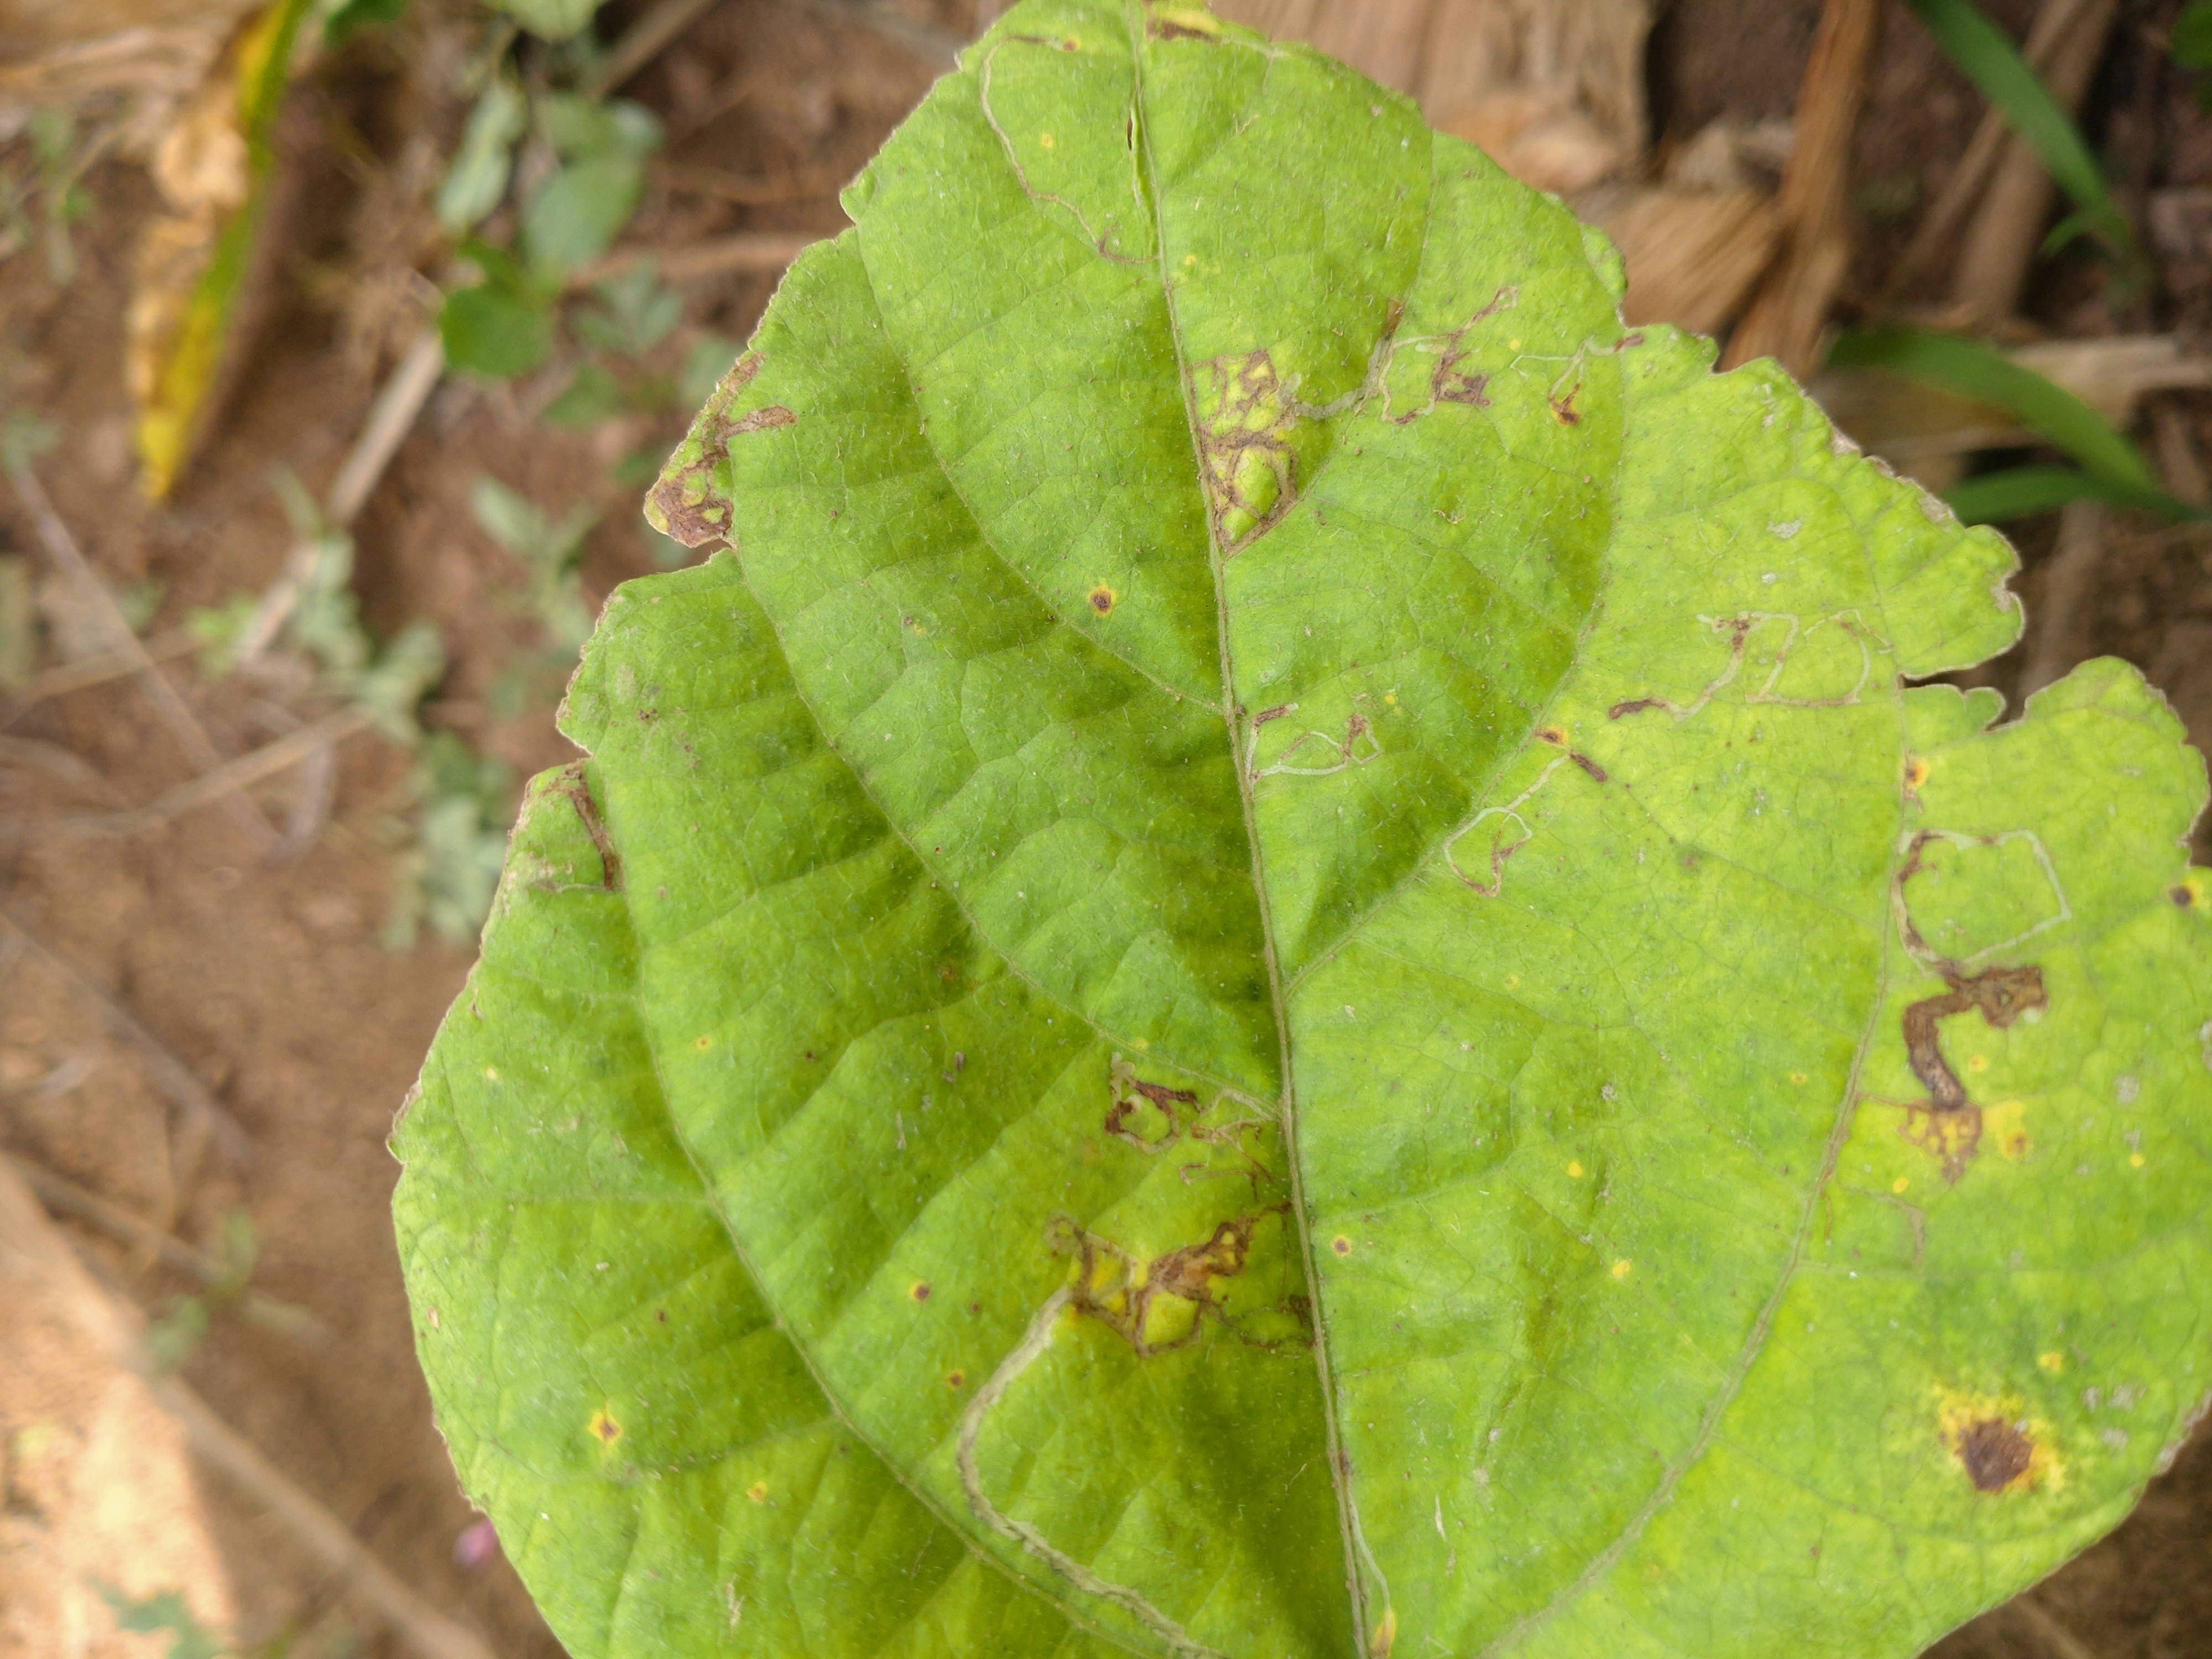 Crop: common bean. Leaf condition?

rust
